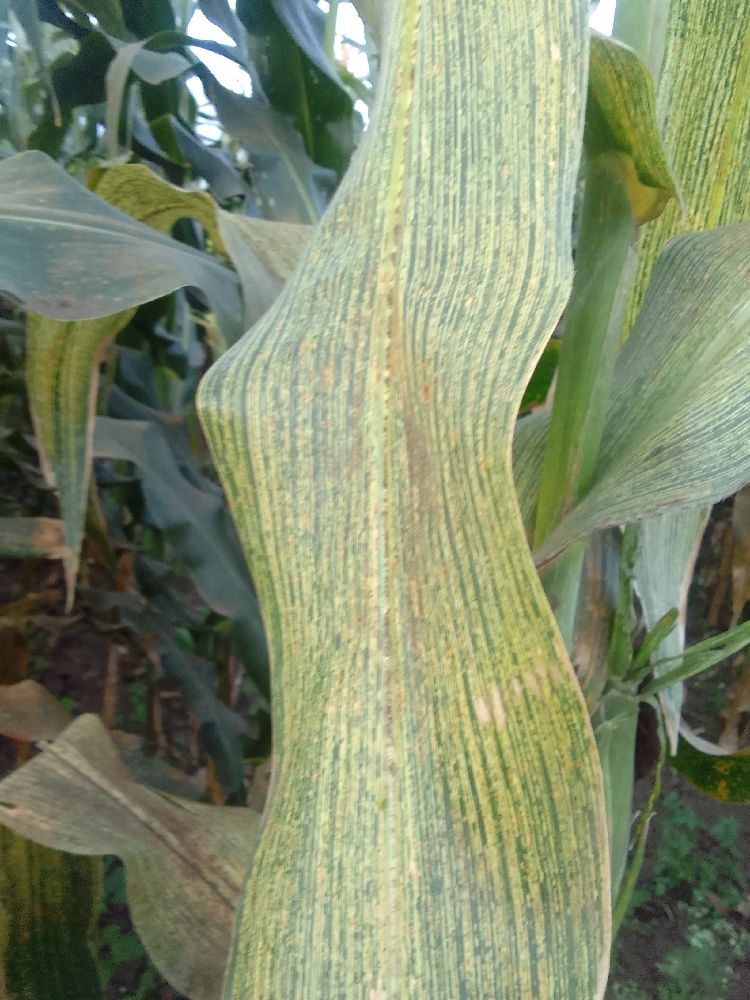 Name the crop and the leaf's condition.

maize, maize streak virus
